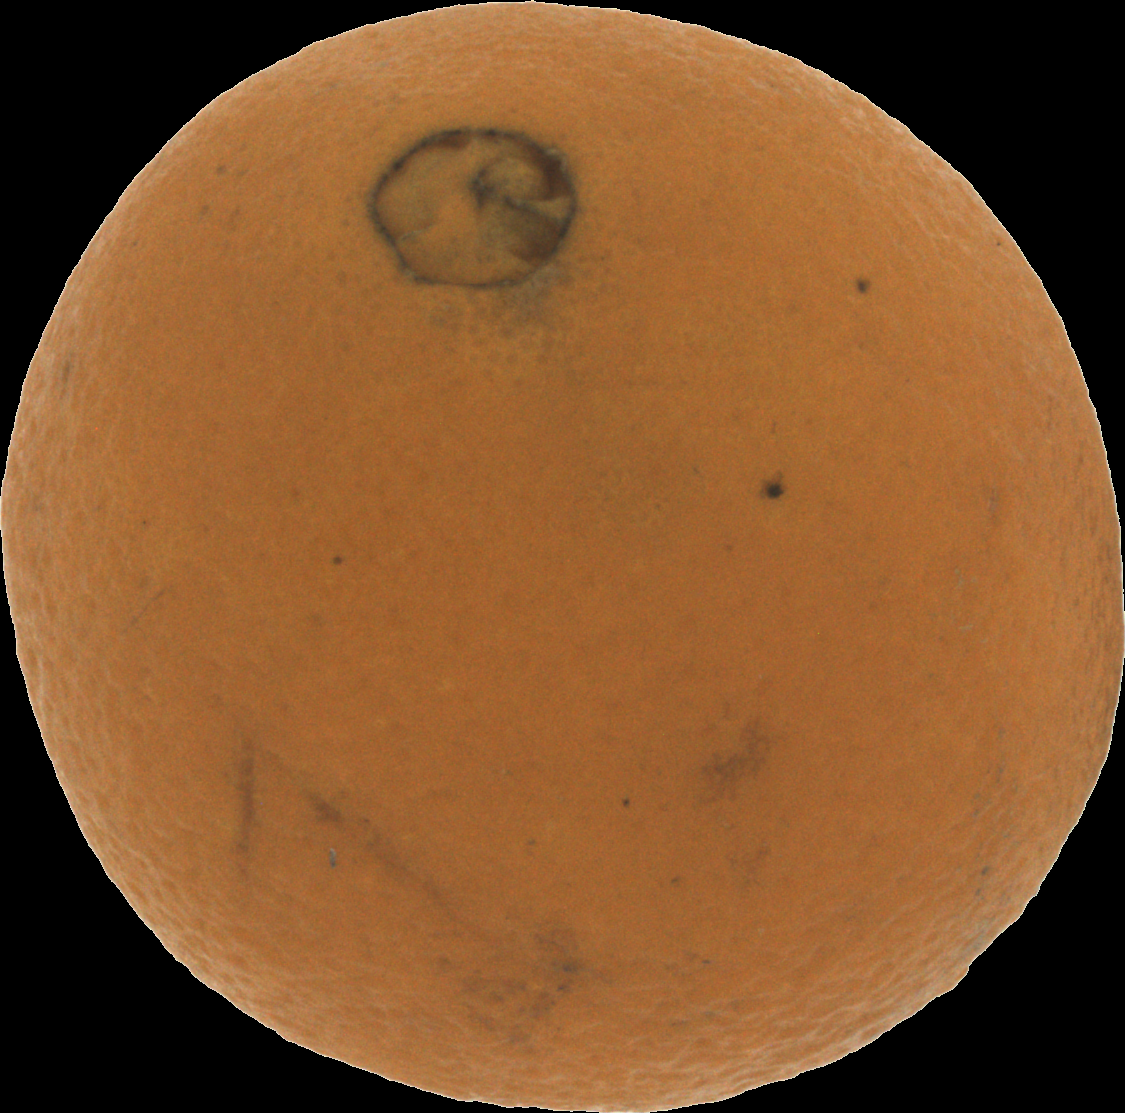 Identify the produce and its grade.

orange, bad
